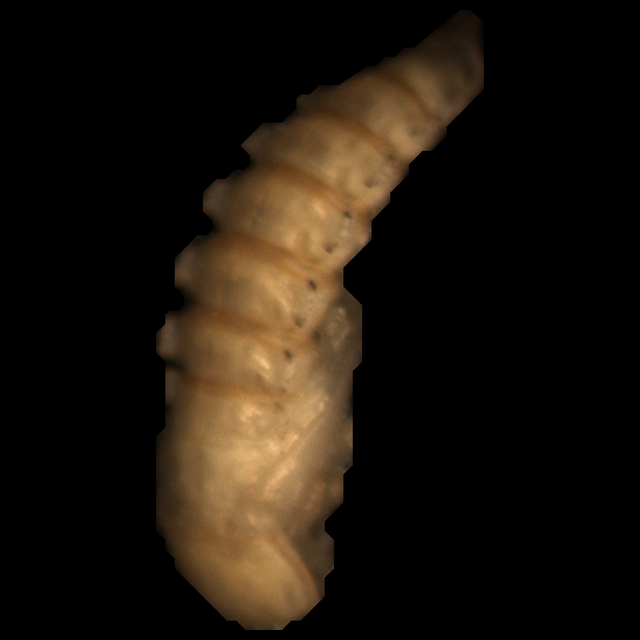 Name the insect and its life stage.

mealworm pupa
